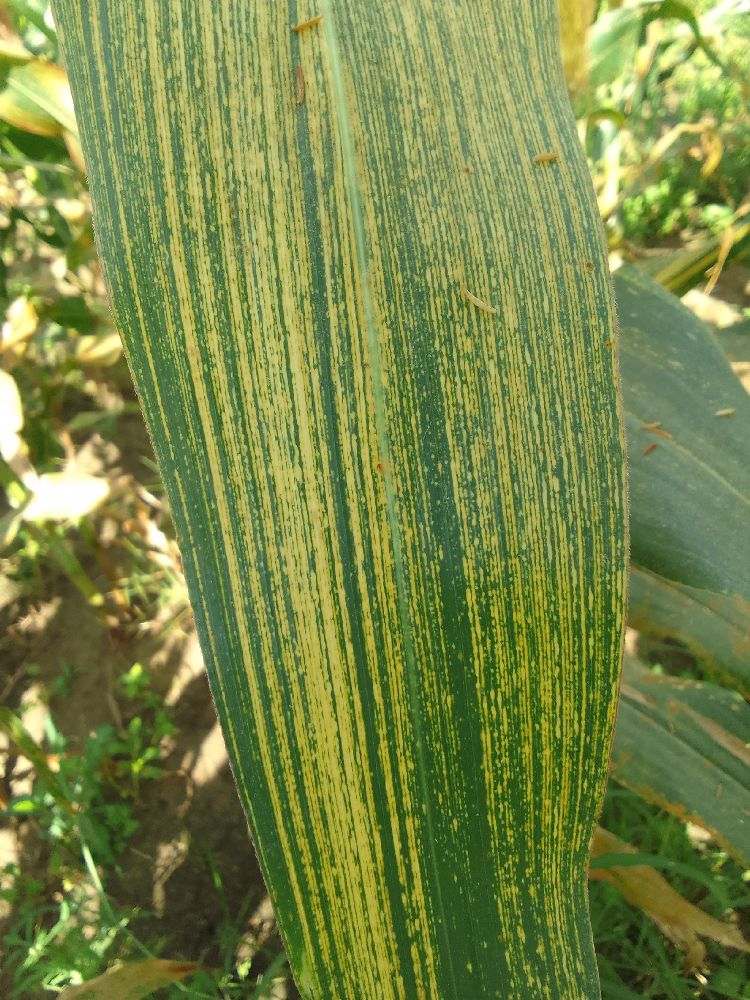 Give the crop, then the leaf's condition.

maize, maize streak virus
